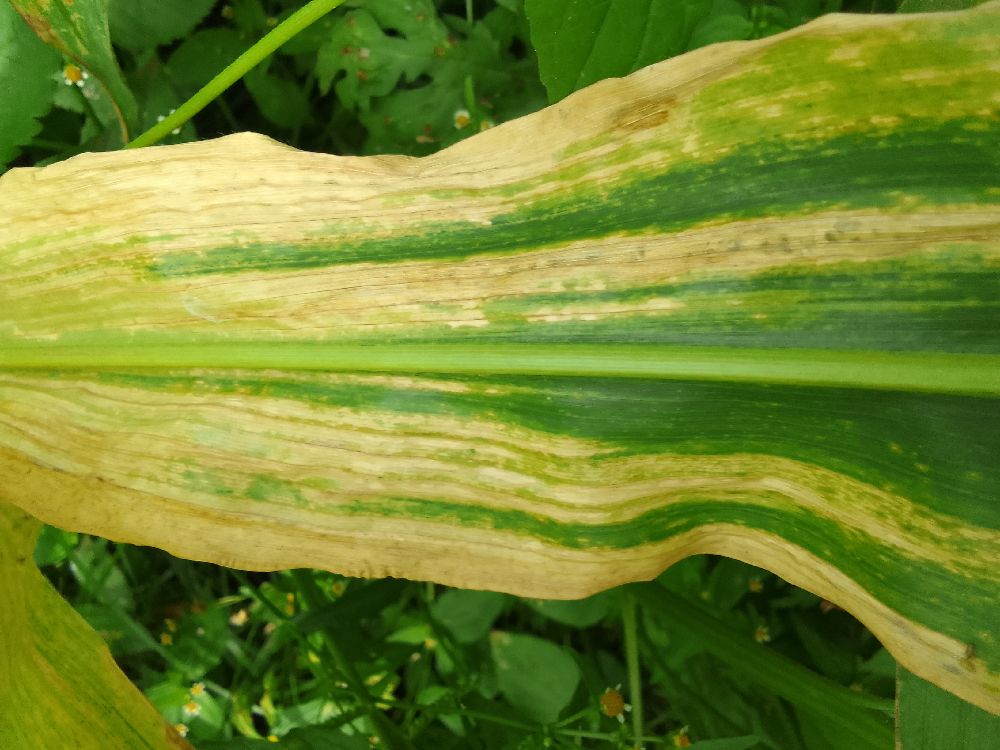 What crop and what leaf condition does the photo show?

maize, maize lethal necrosis
